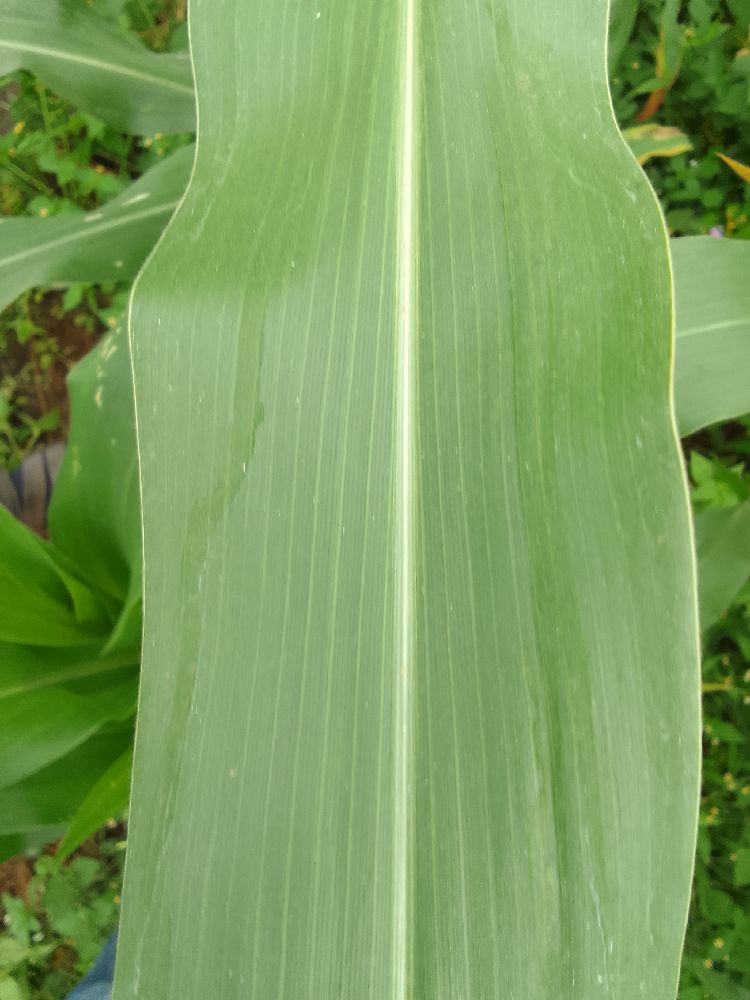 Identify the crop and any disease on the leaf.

maize, healthy
